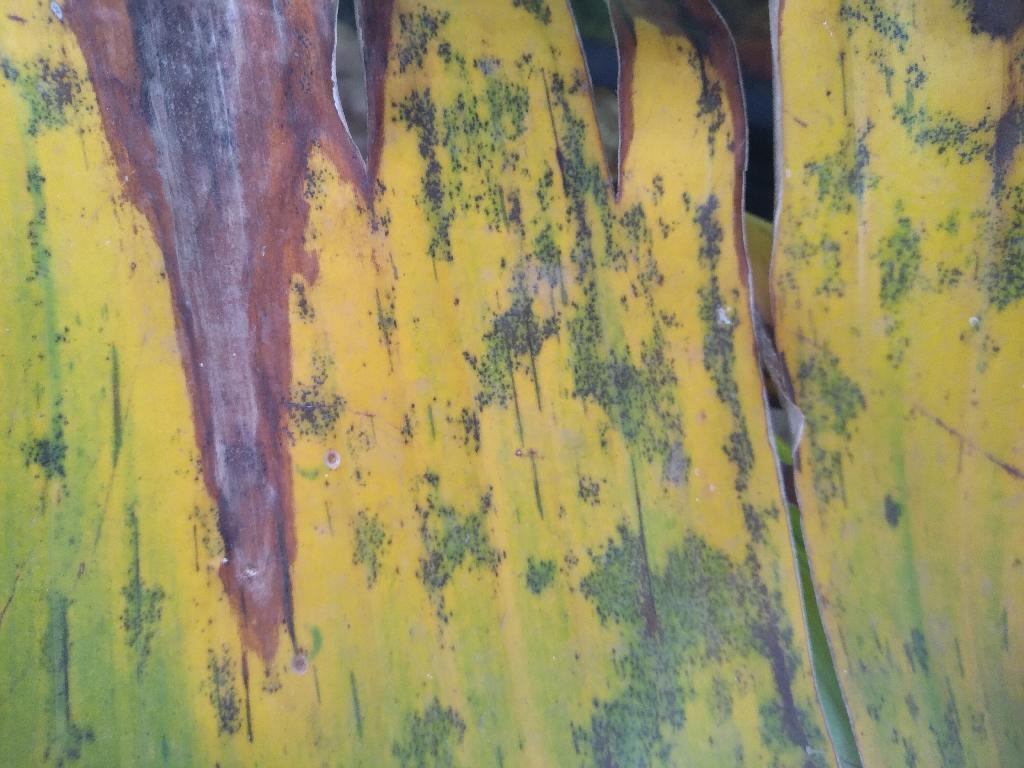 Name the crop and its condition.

banana, black sigatoka
